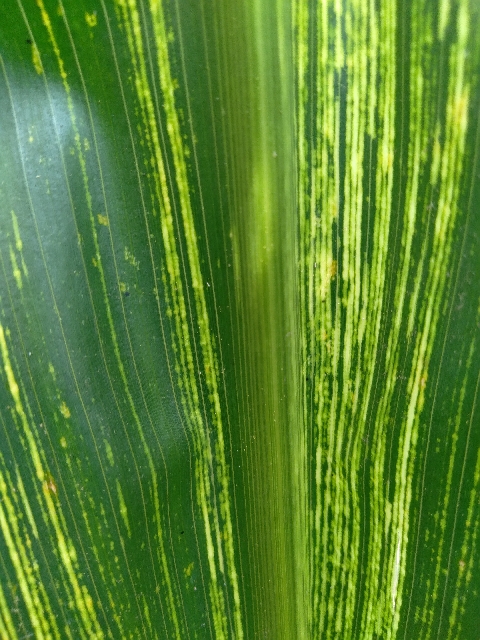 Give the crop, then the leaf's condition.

maize, maize streak virus
